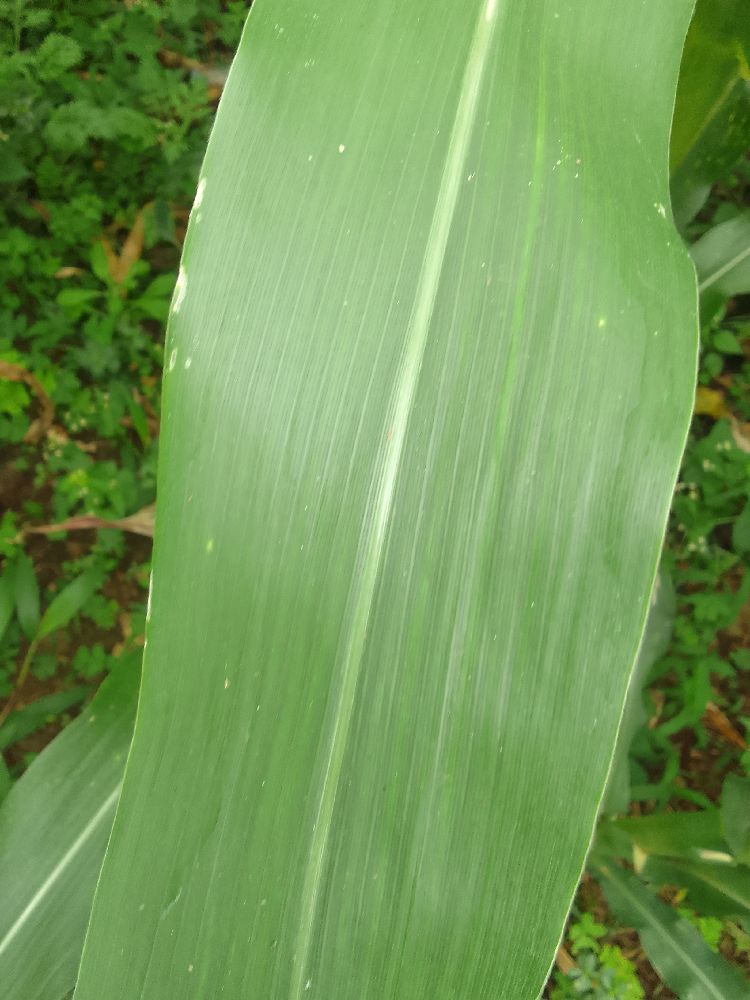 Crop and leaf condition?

maize, healthy
